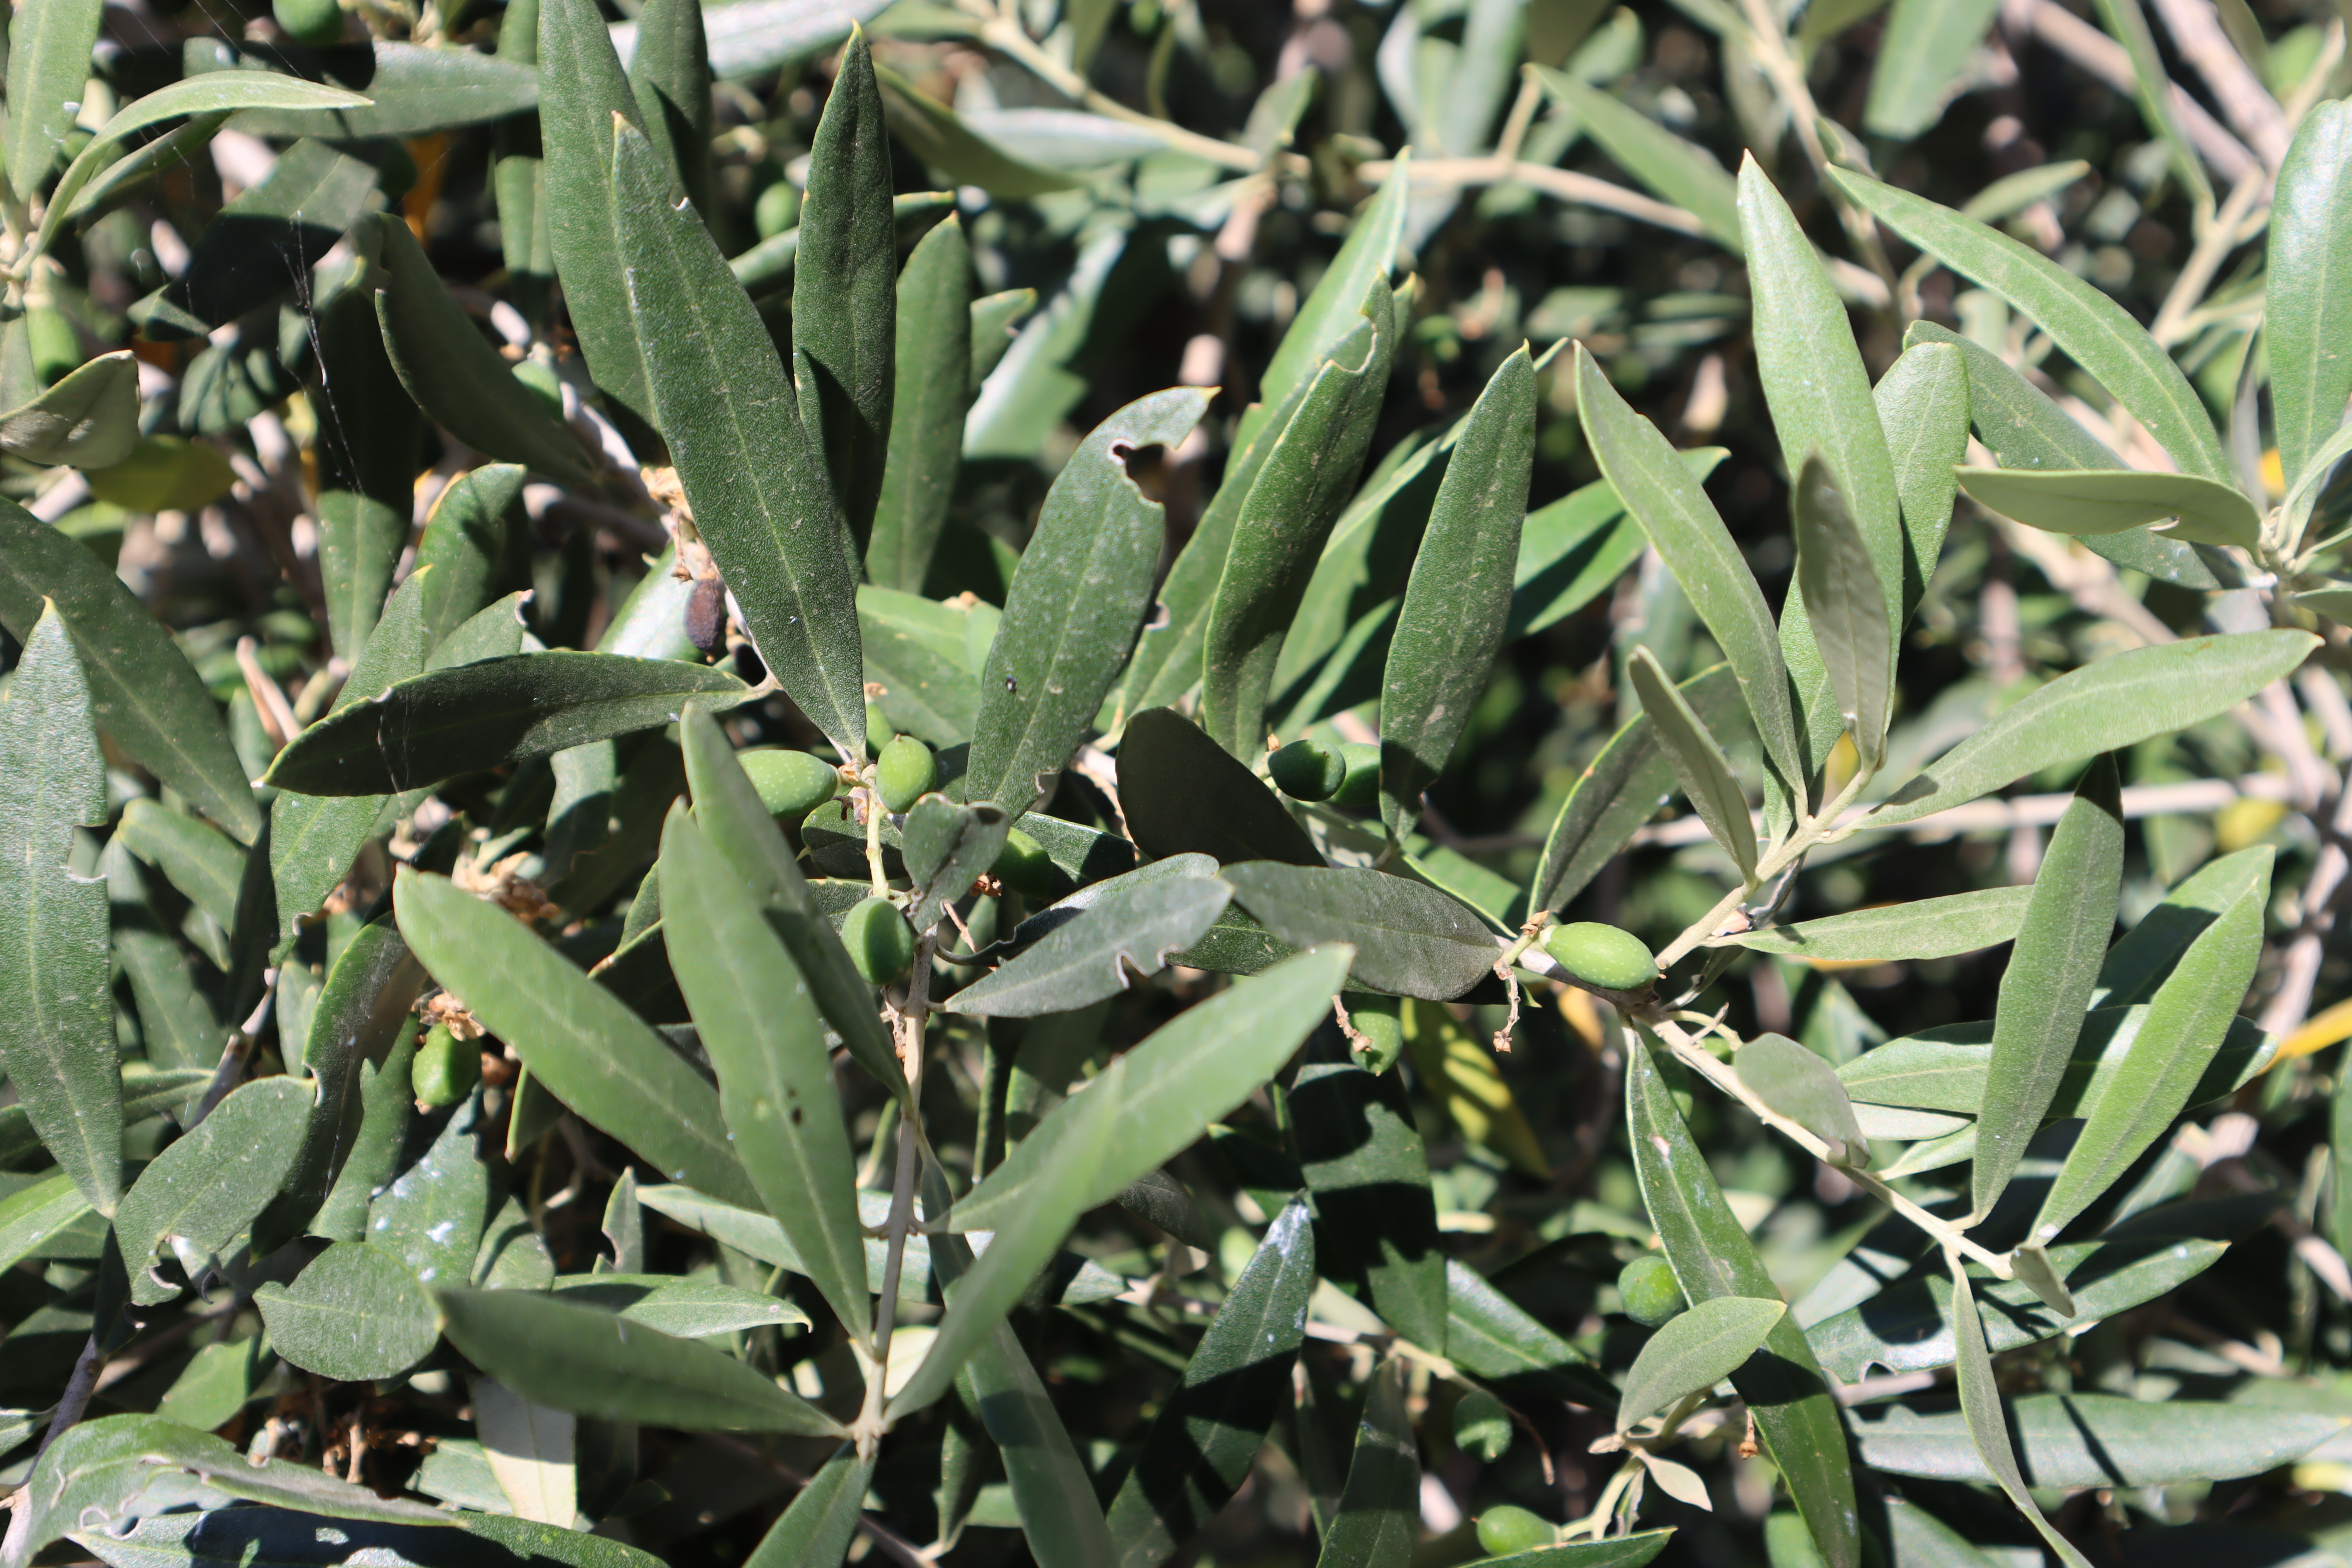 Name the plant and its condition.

olive, healthy
